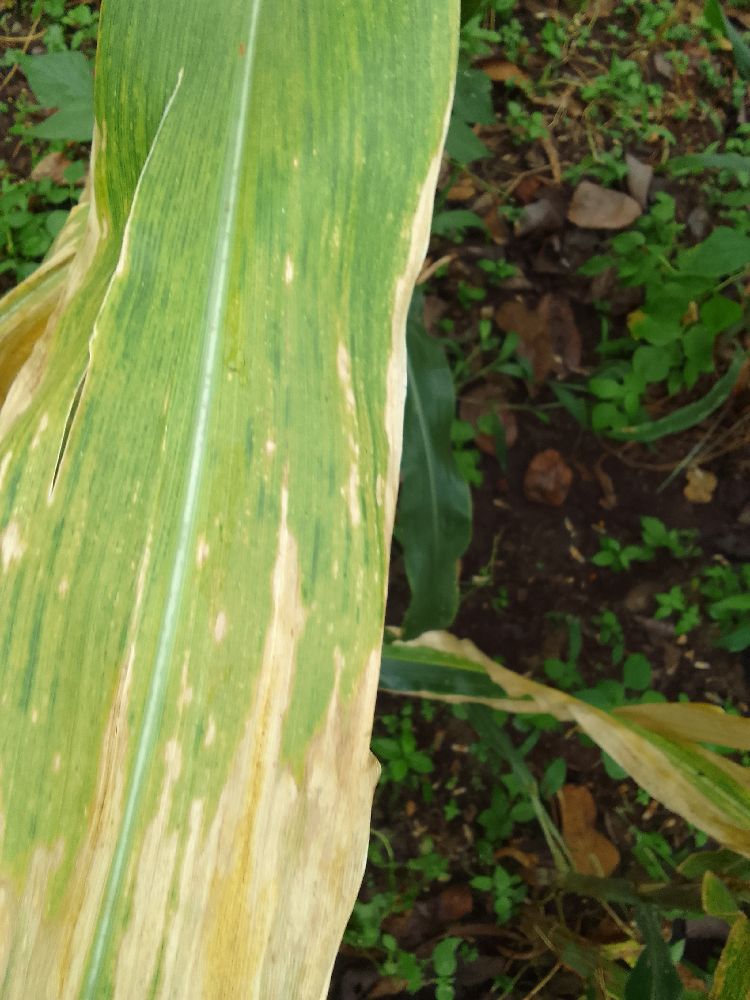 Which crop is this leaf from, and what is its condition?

maize, maize lethal necrosis
